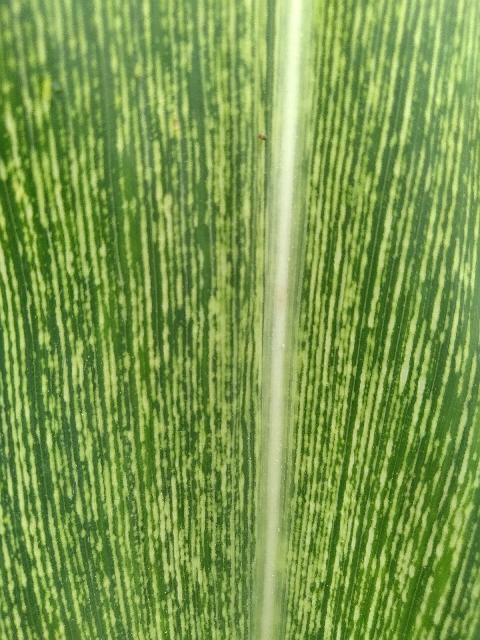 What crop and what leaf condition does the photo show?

maize, maize streak virus
